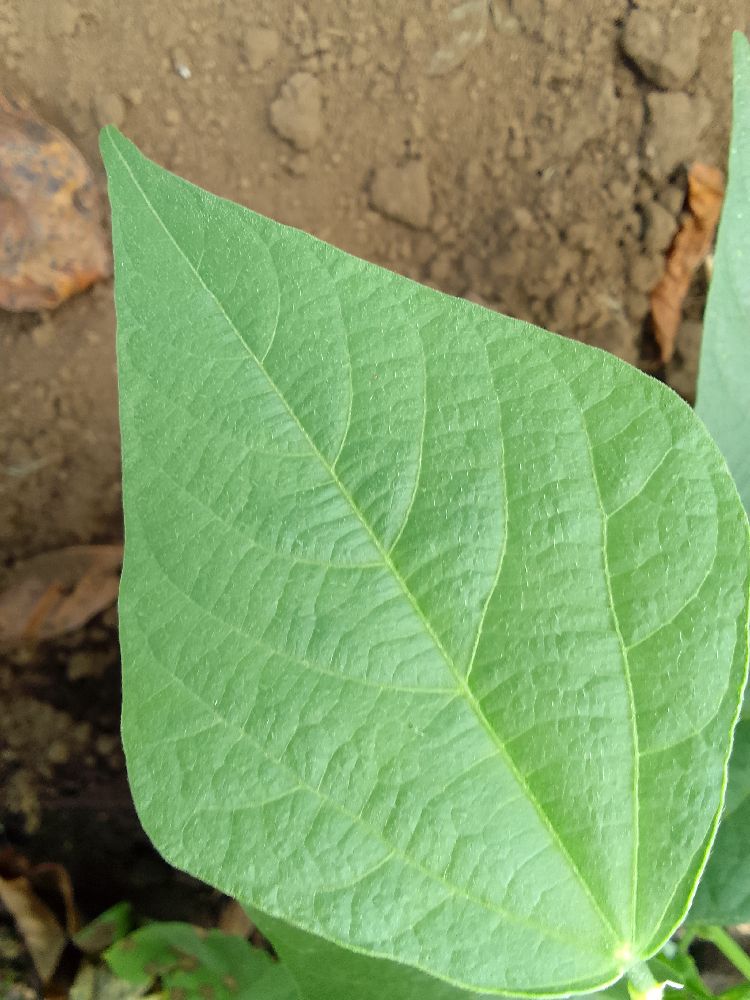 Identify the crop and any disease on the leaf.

common bean, healthy
